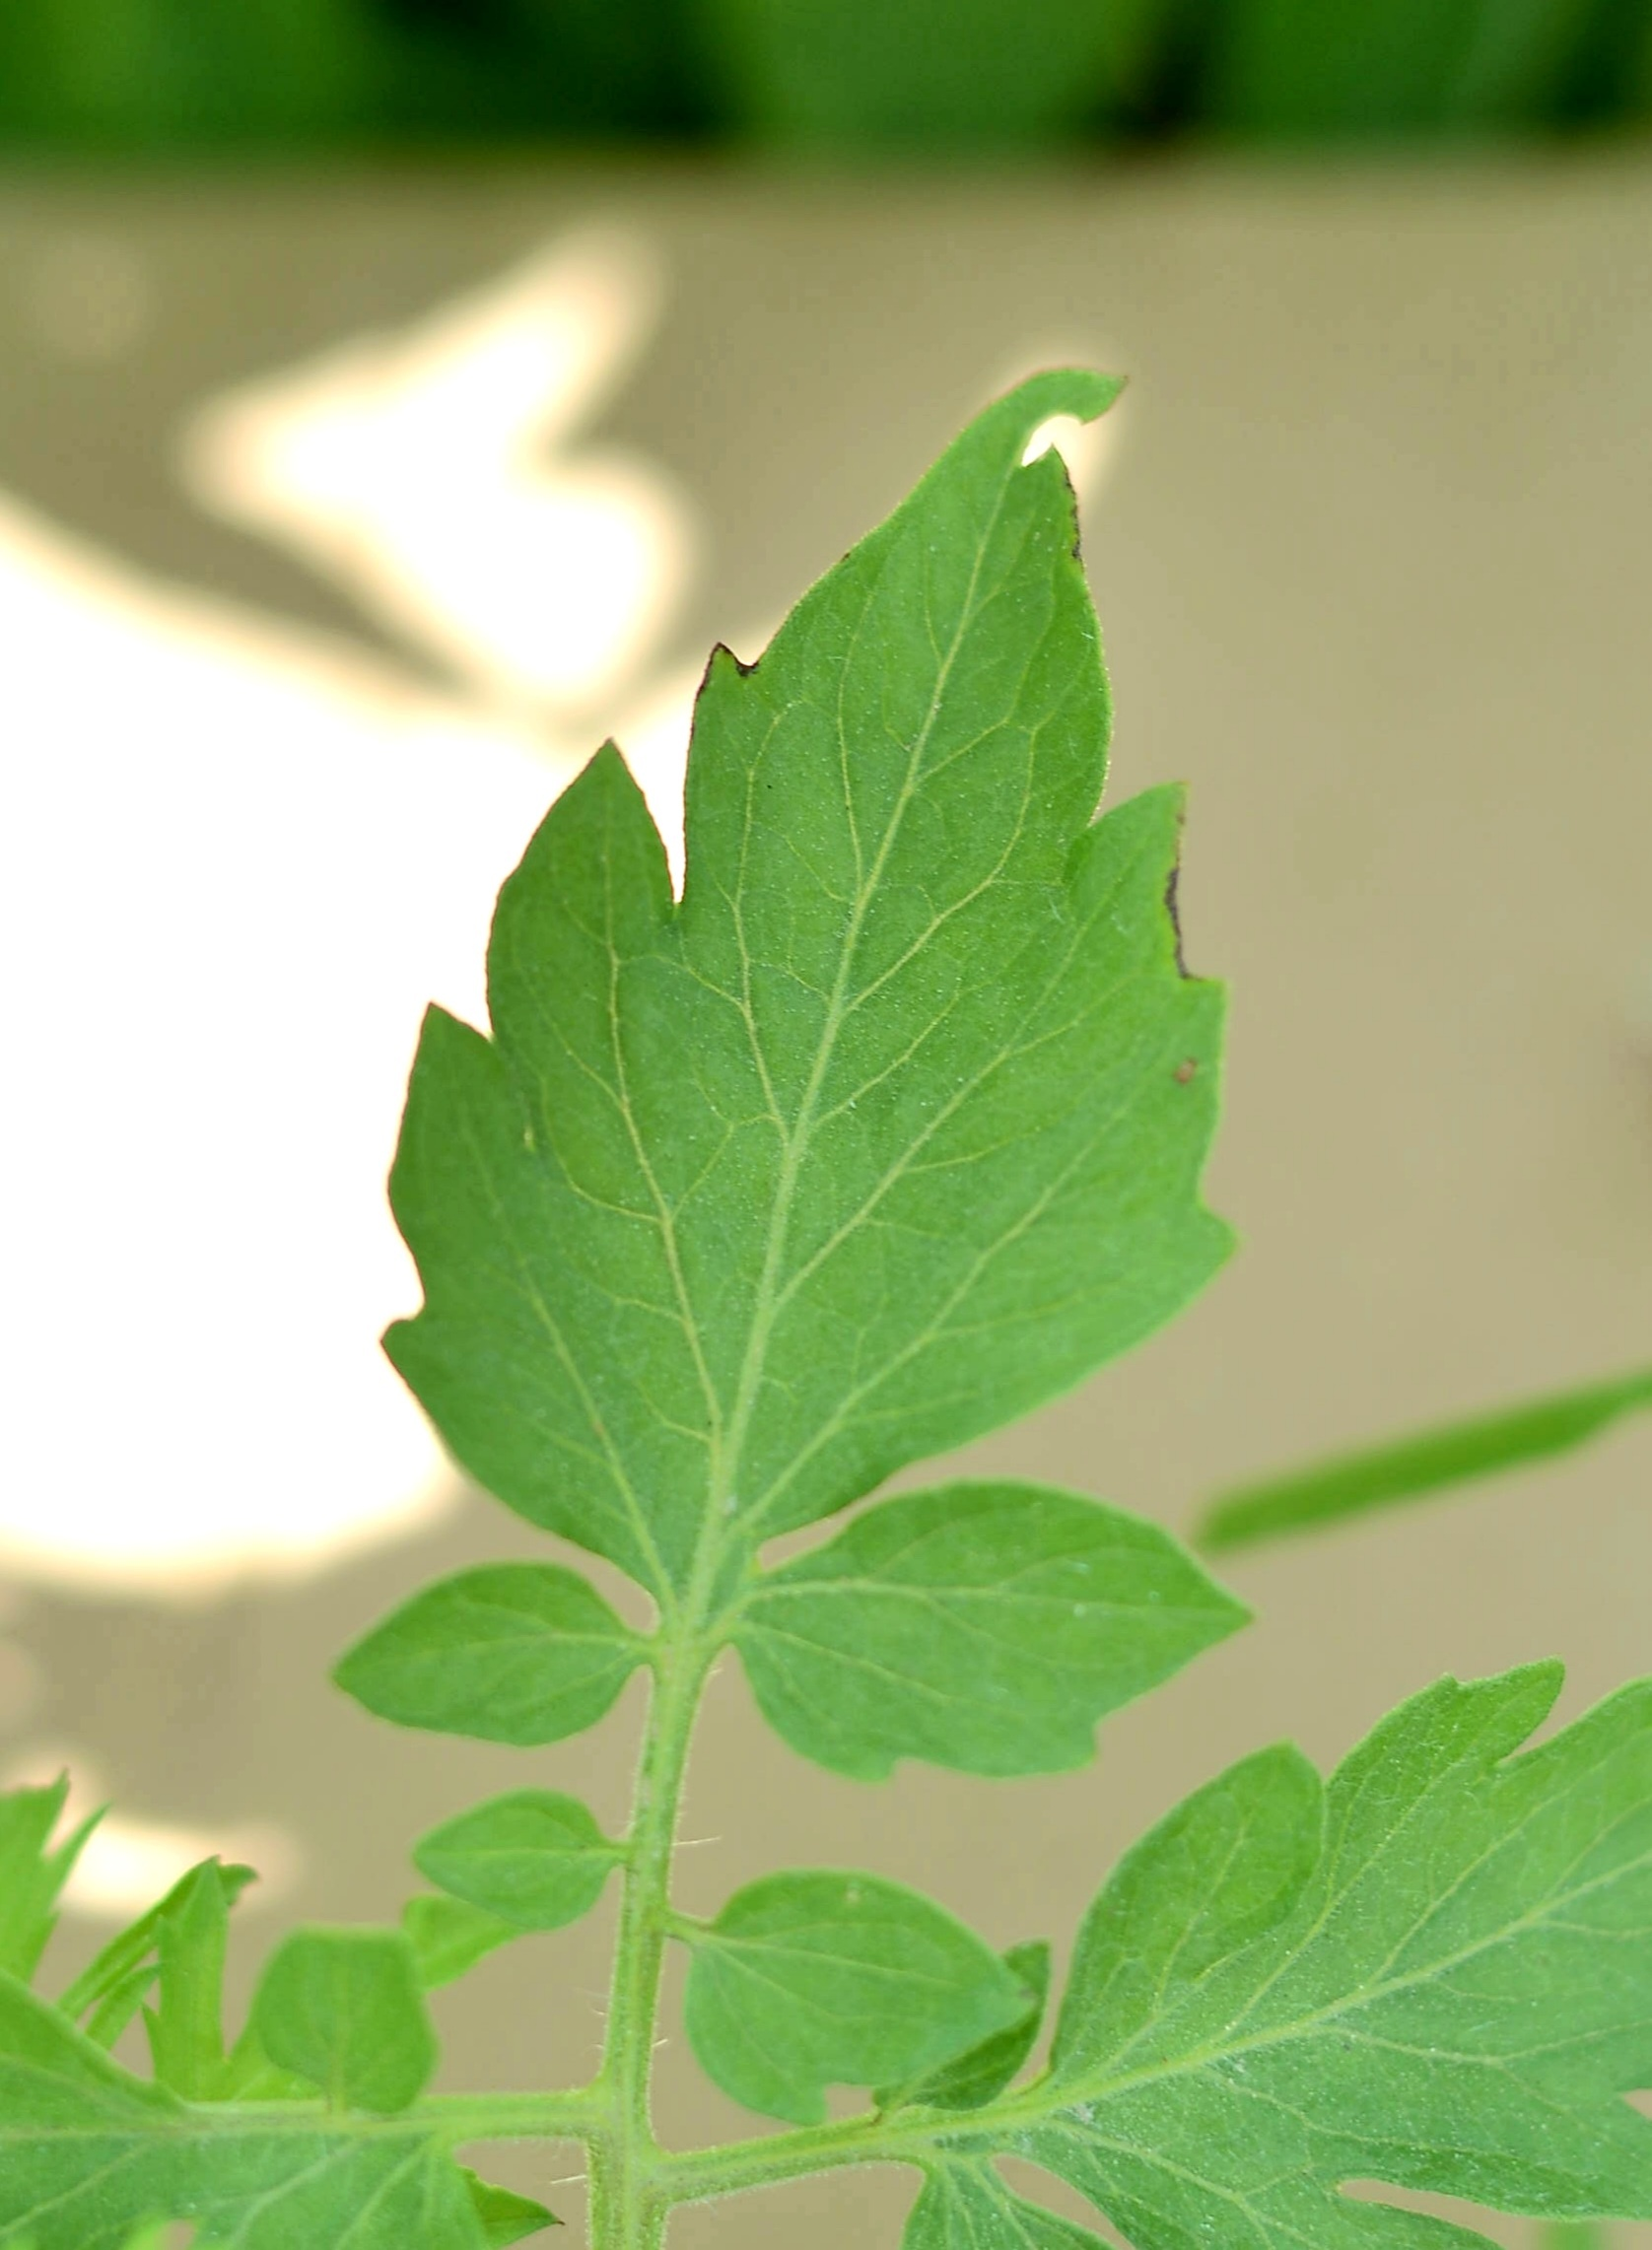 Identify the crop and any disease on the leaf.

tomato, healthy
